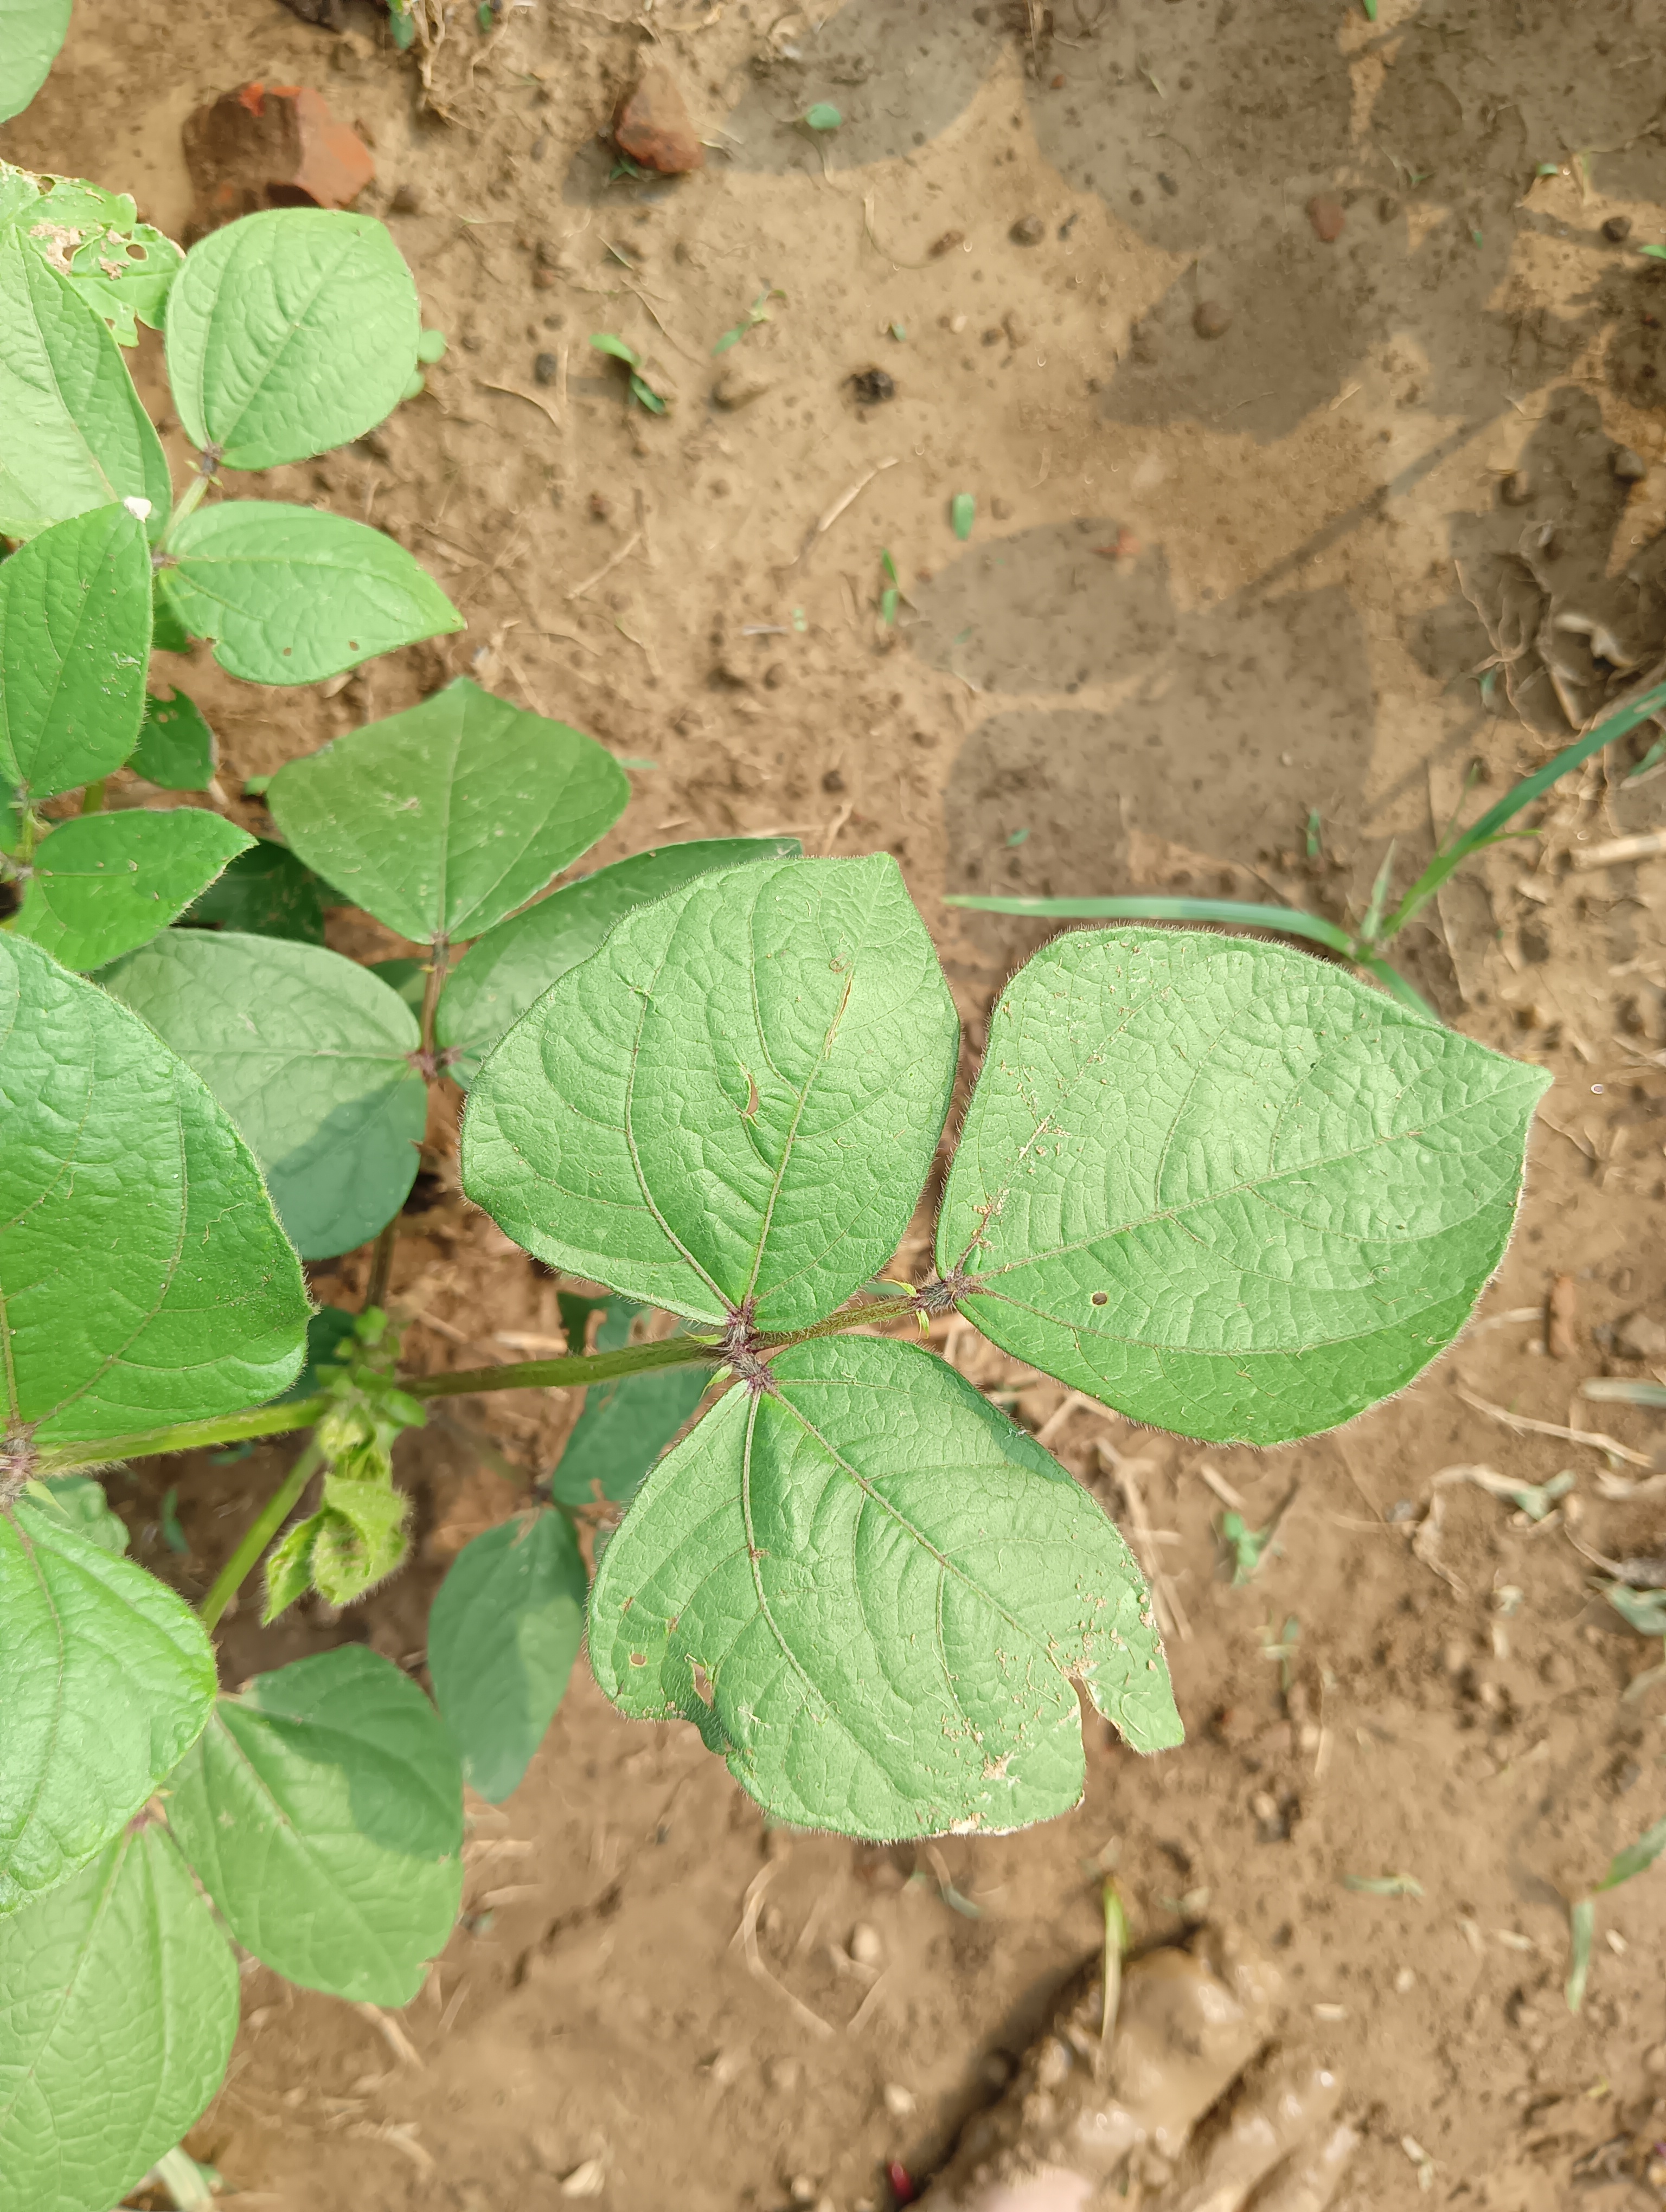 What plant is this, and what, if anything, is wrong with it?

mungbean, healthy
